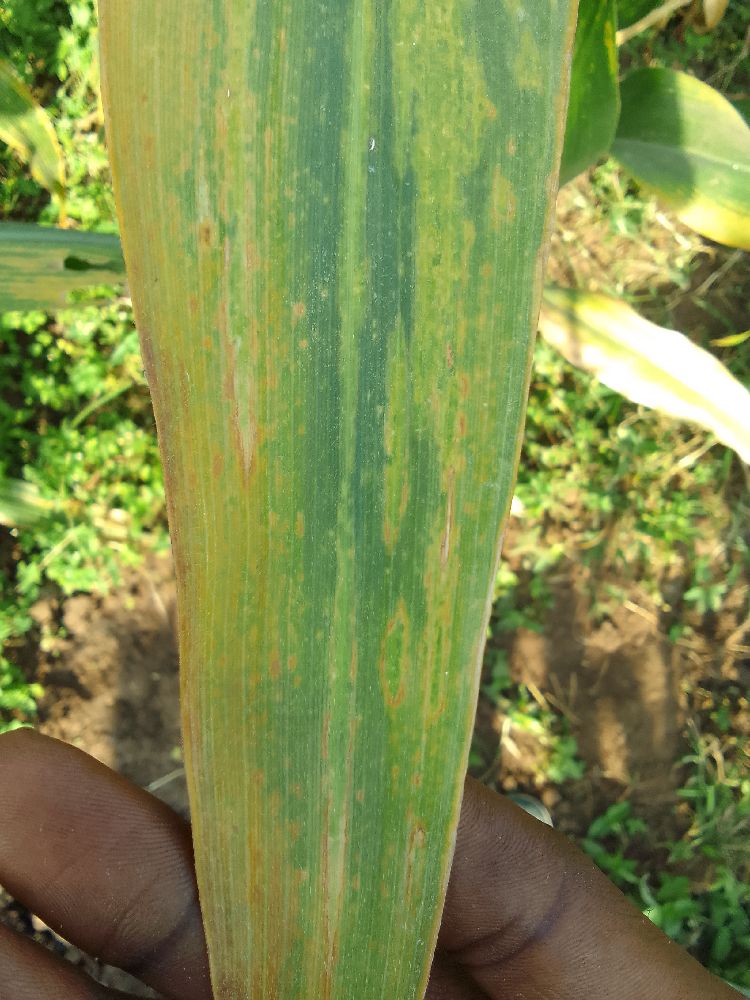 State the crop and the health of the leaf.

maize, maize lethal necrosis
